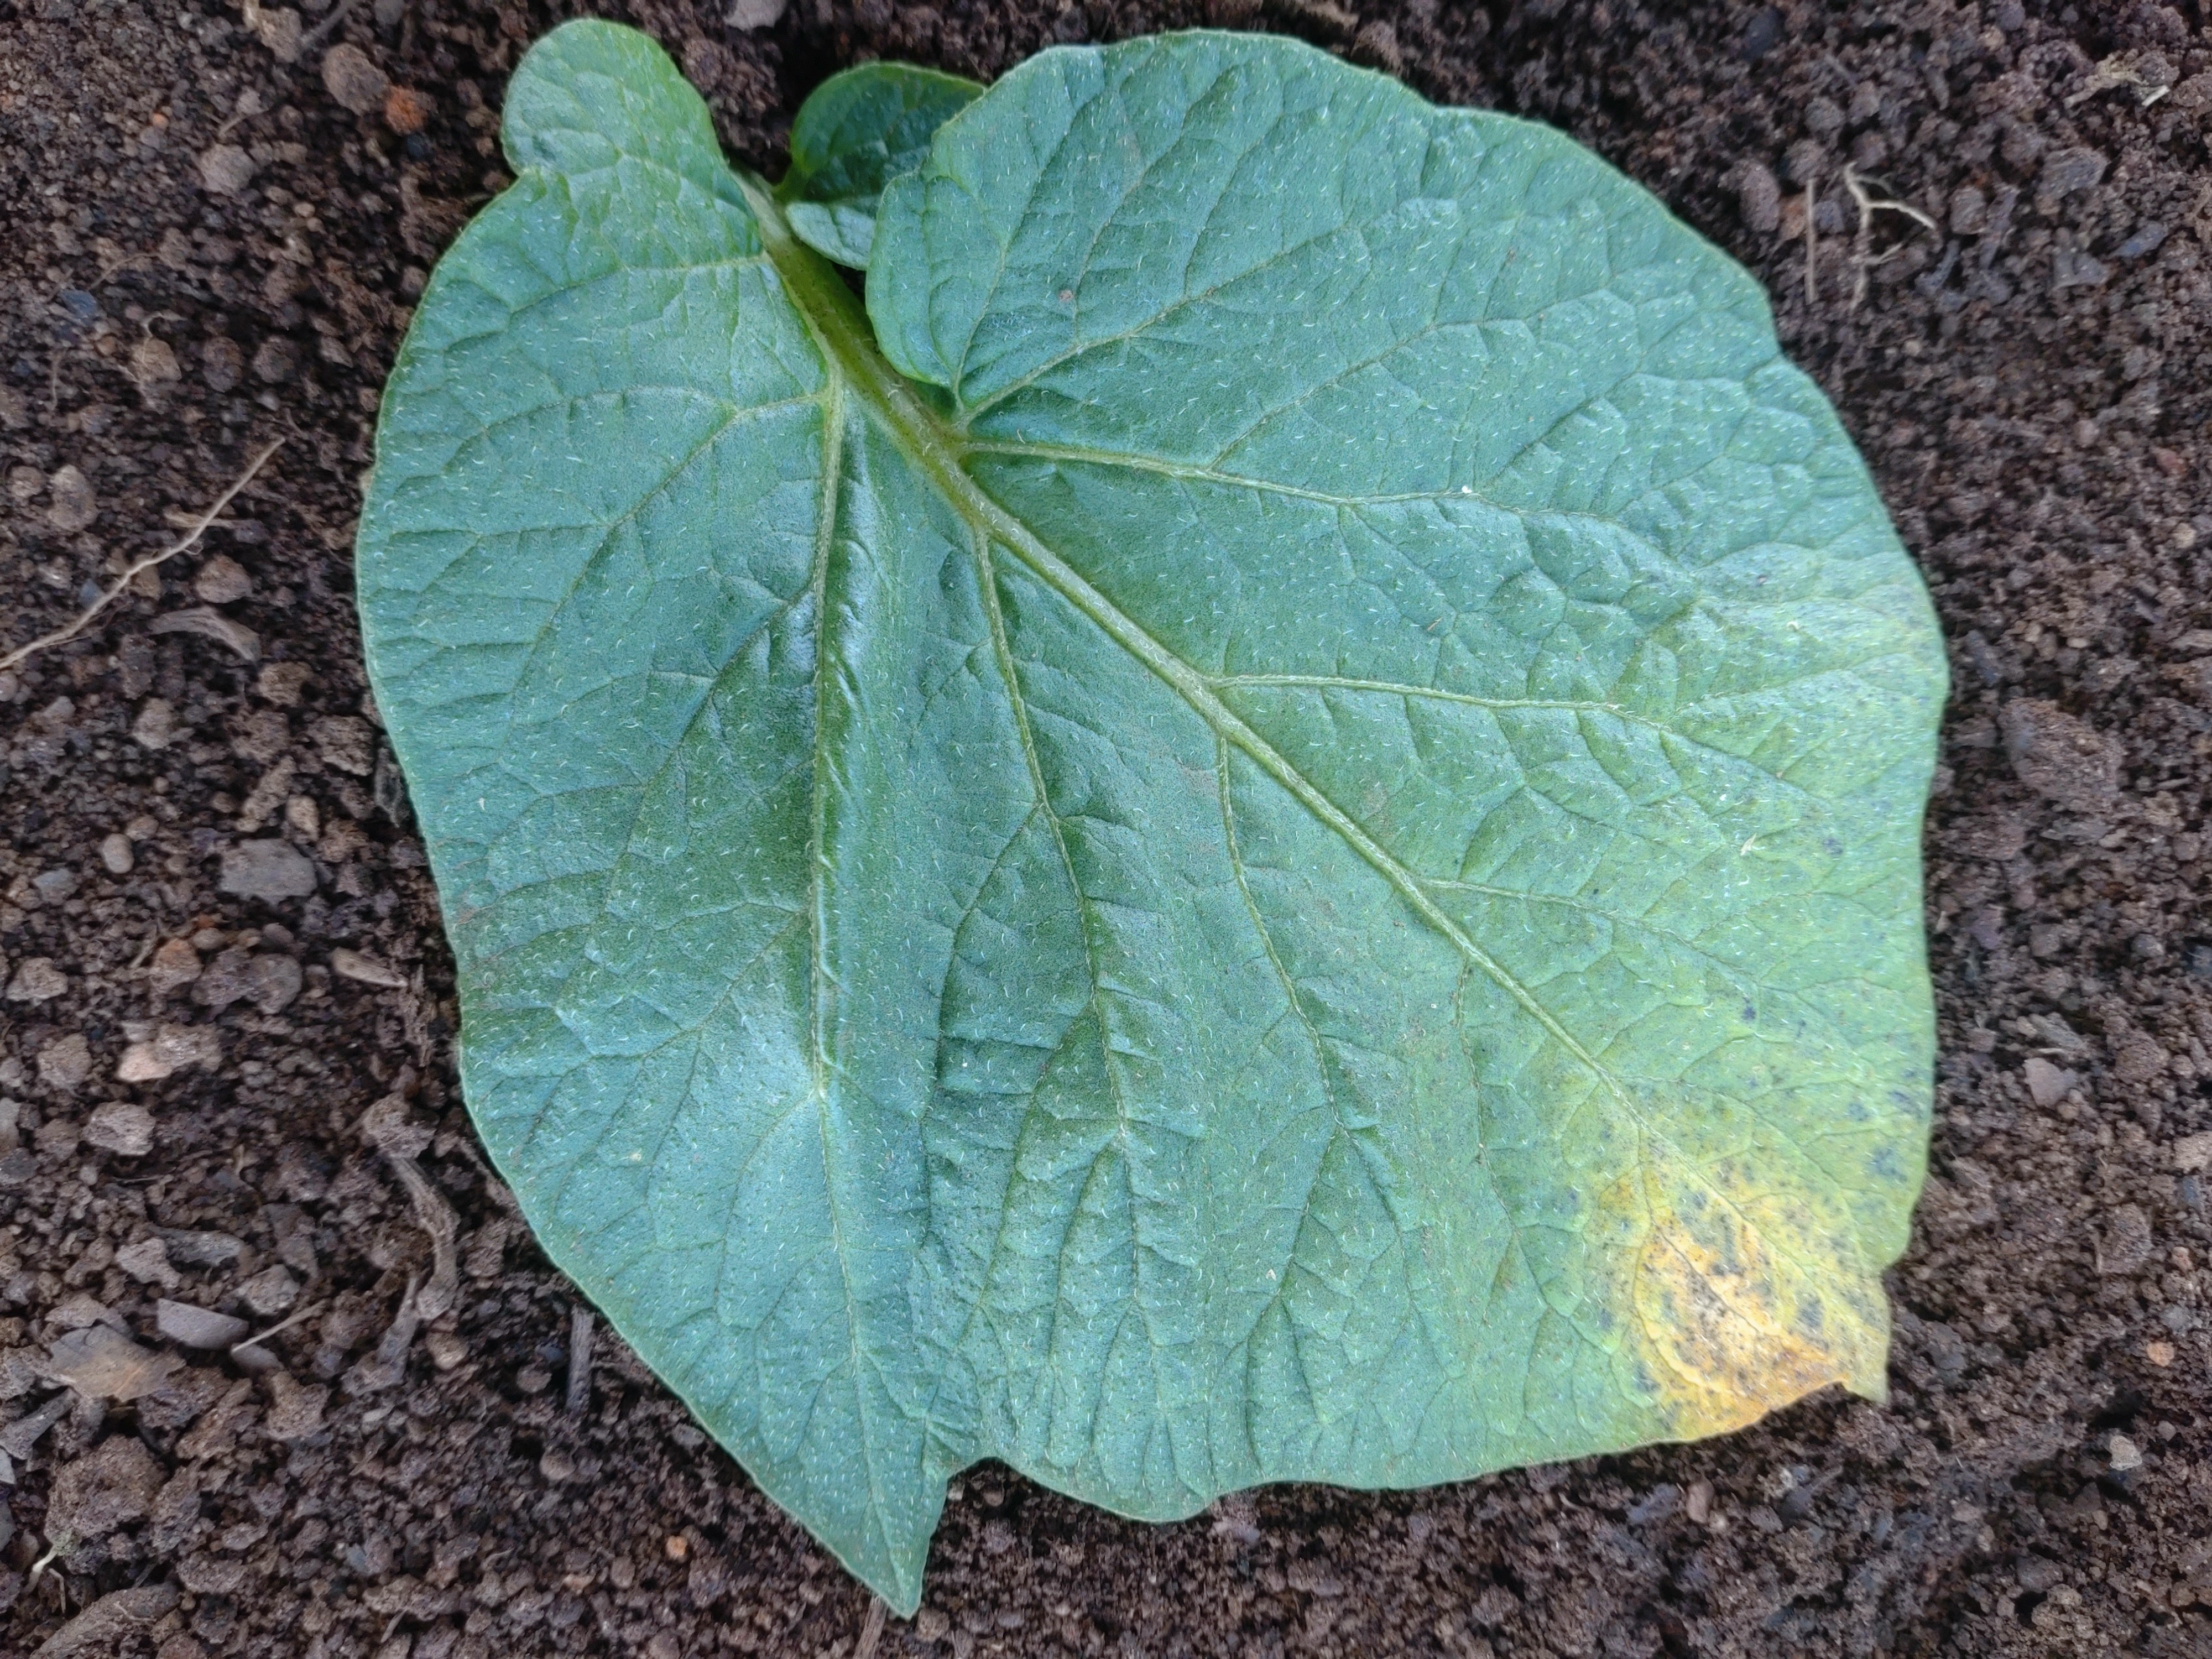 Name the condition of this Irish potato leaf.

late blight
